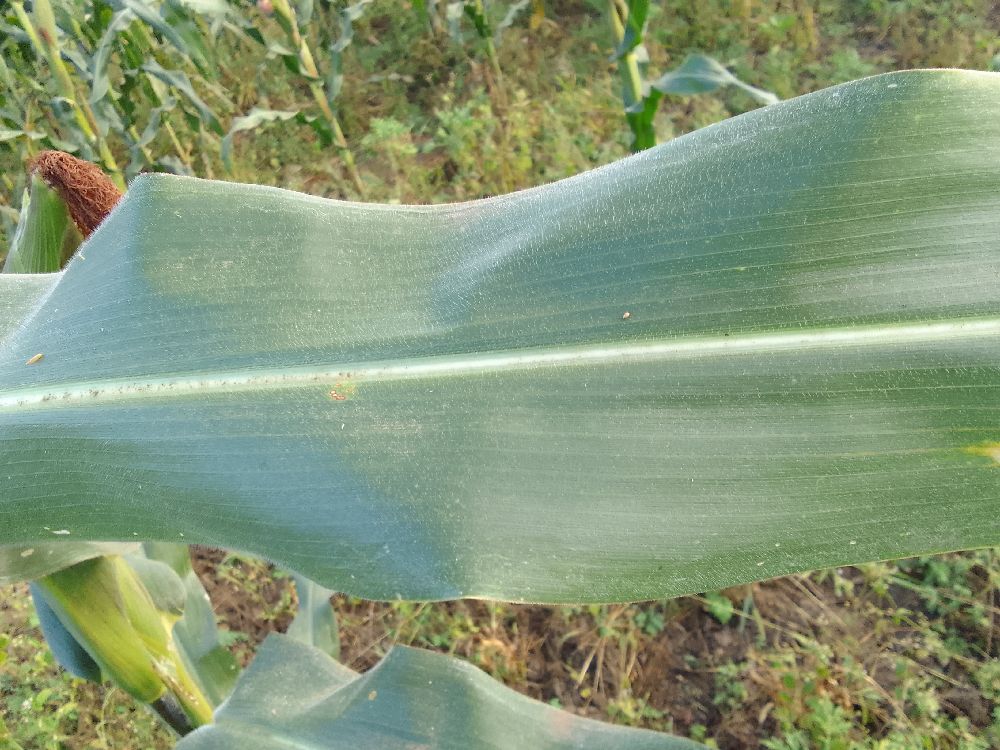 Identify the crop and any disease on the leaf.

maize, healthy
